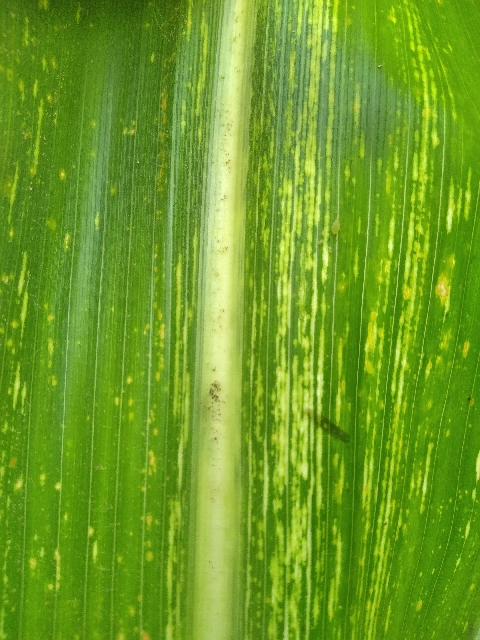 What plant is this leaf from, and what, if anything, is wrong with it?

maize, maize streak virus
